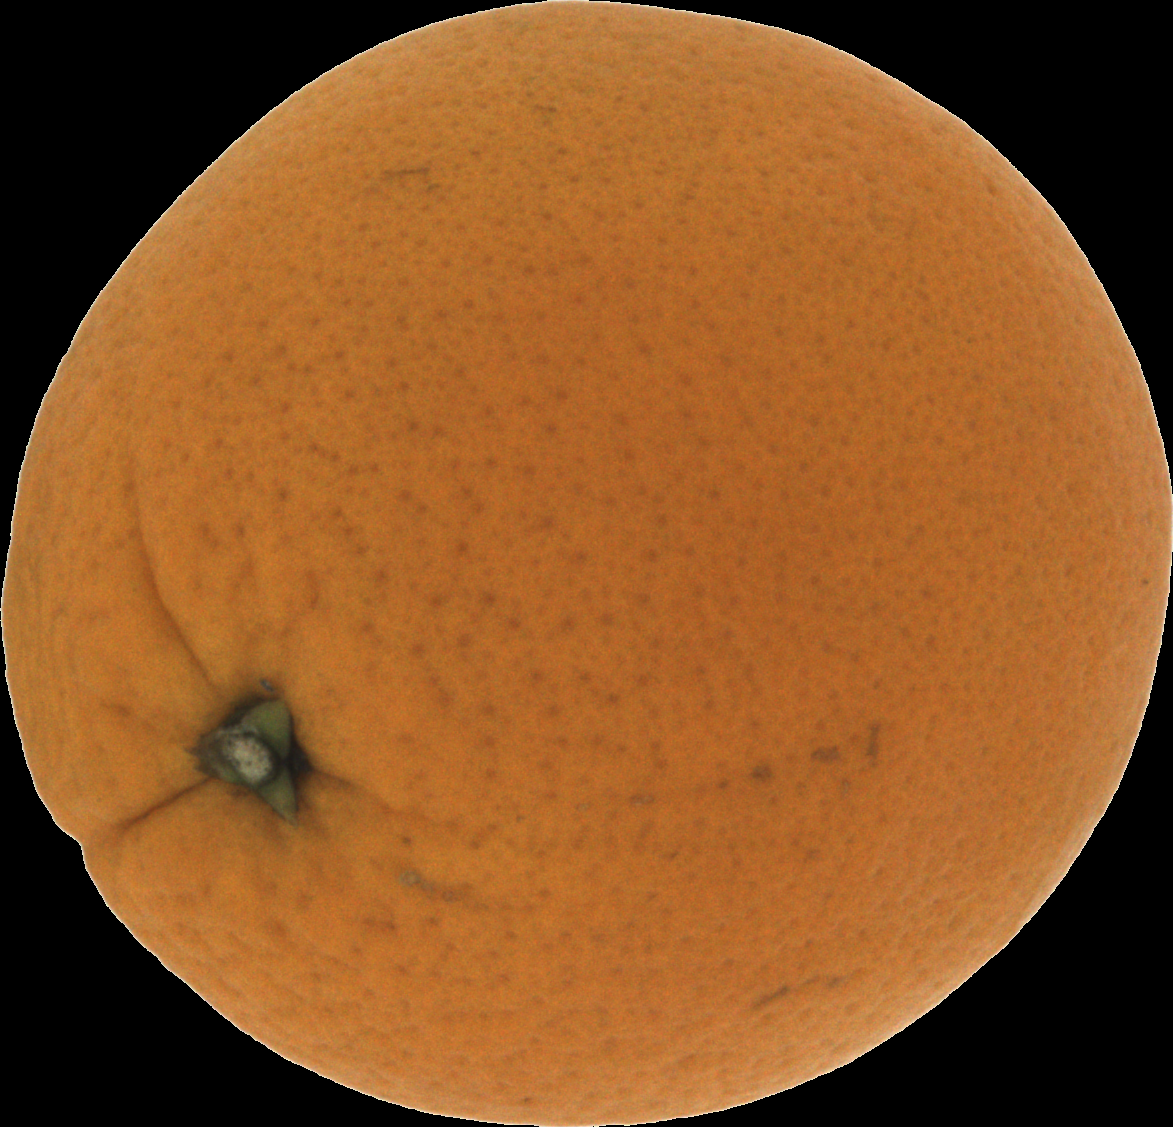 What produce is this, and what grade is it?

orange, good
